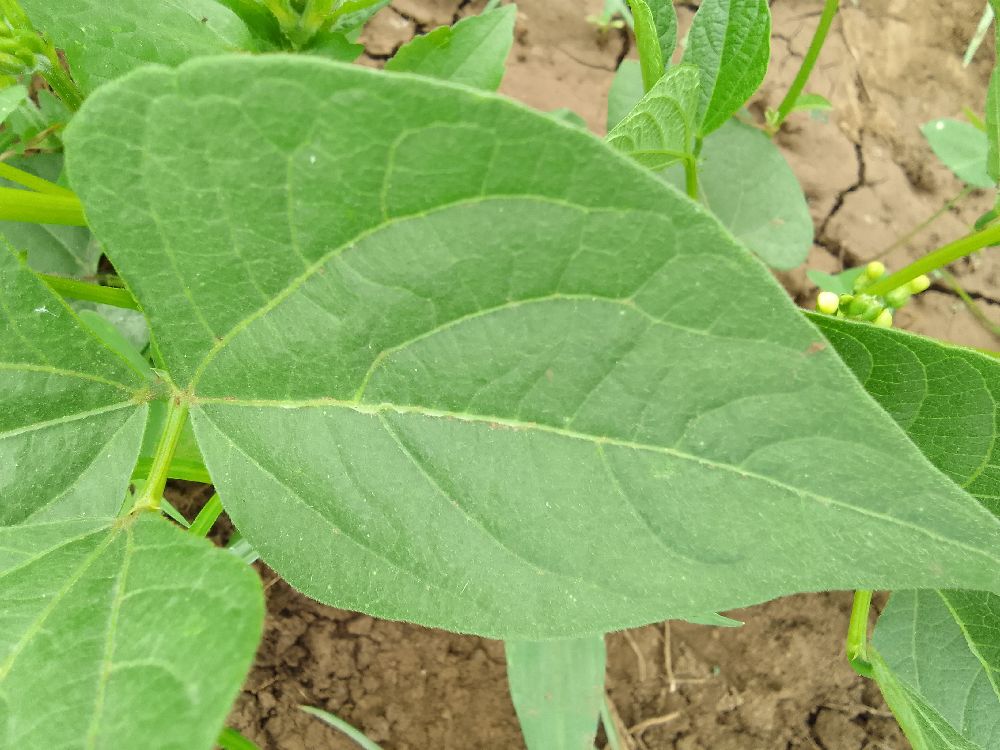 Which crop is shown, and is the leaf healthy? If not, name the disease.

common bean, healthy
